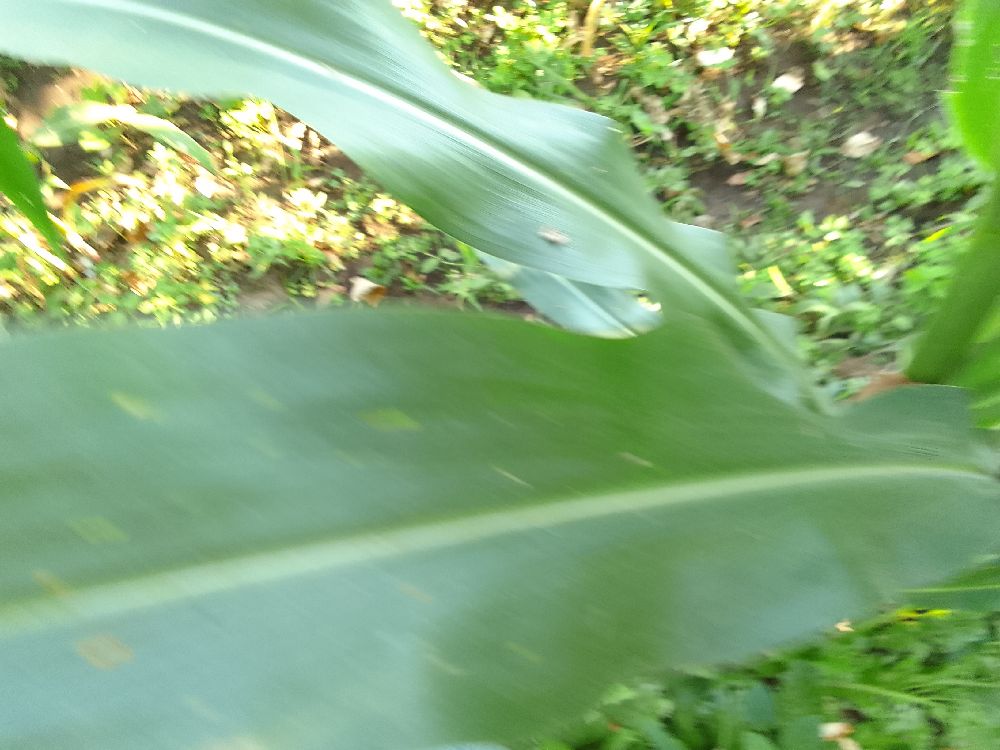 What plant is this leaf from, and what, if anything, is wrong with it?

maize, healthy
